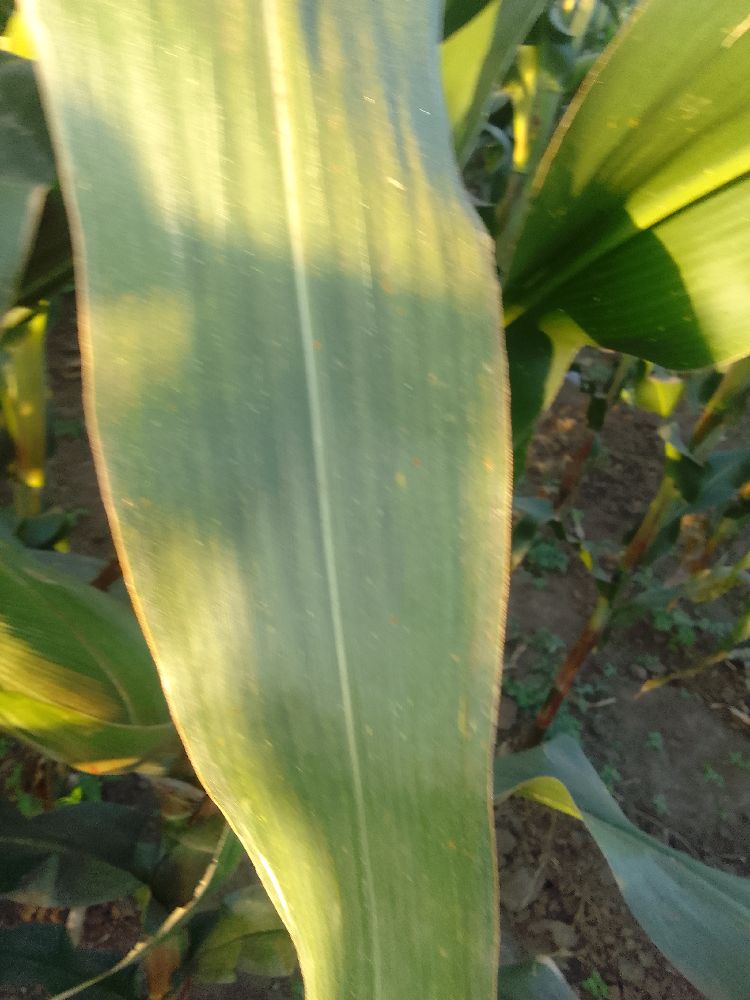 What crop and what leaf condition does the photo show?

maize, healthy
